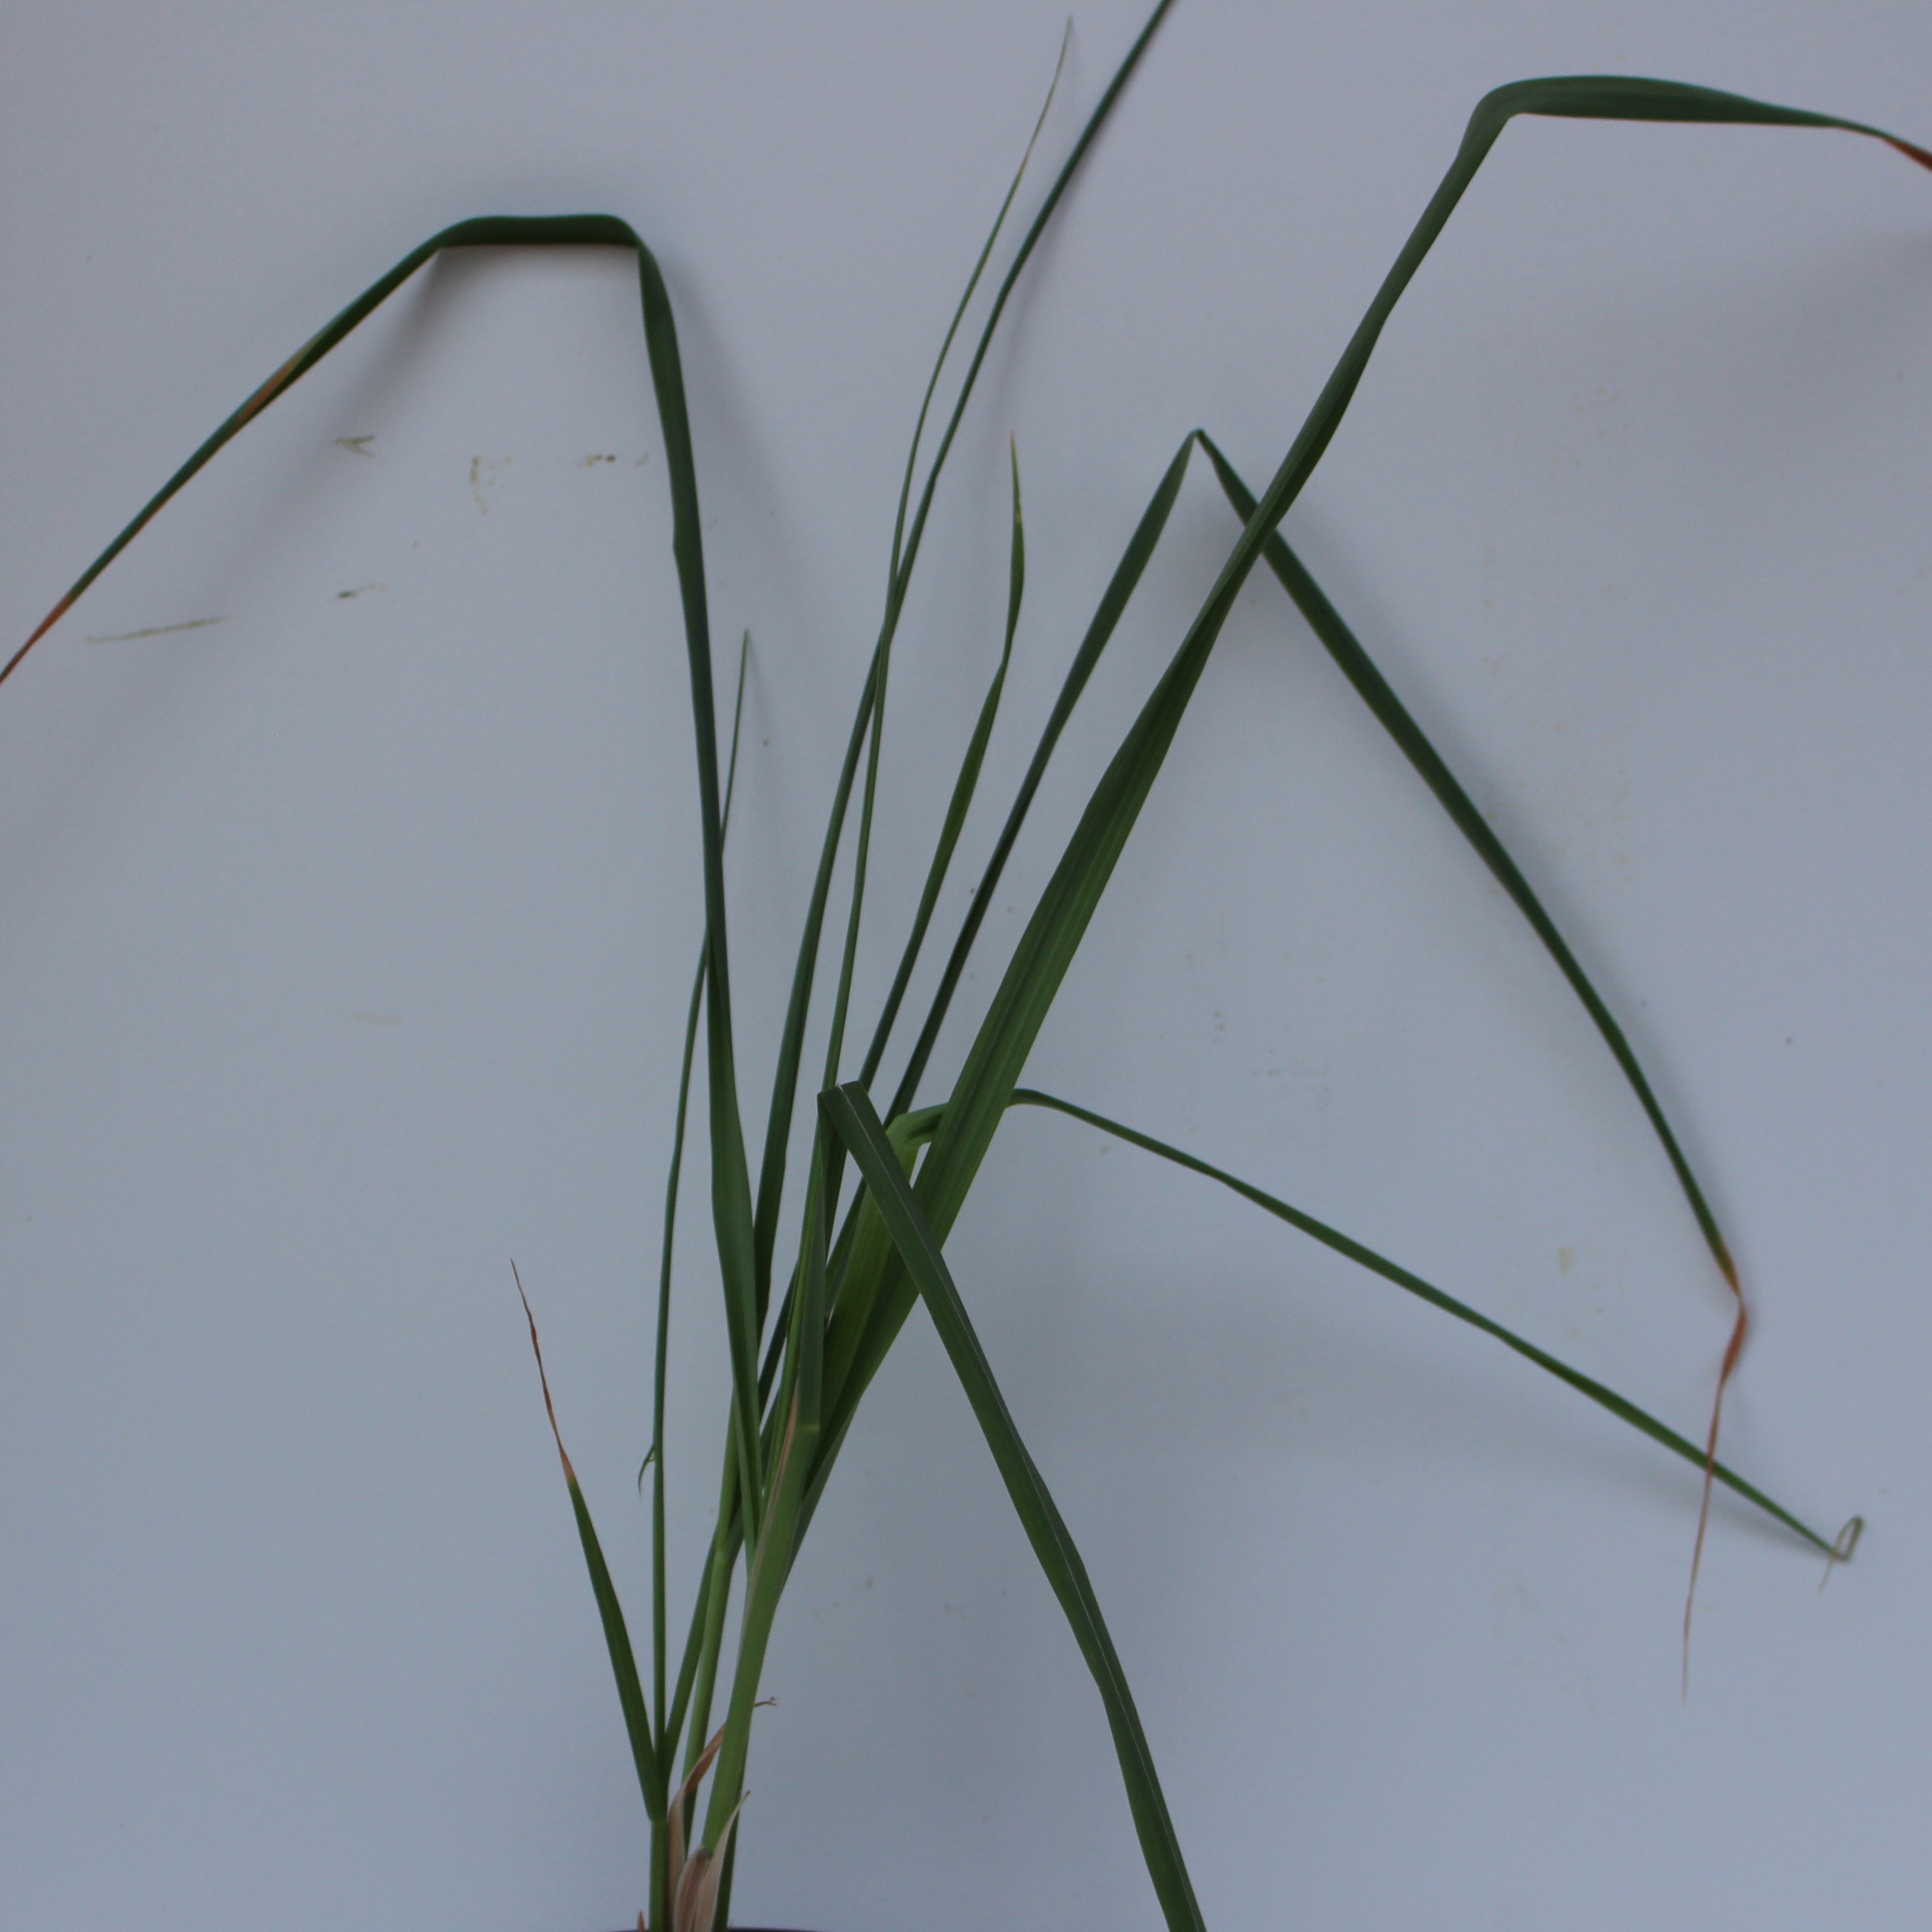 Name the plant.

Avena sterilis
